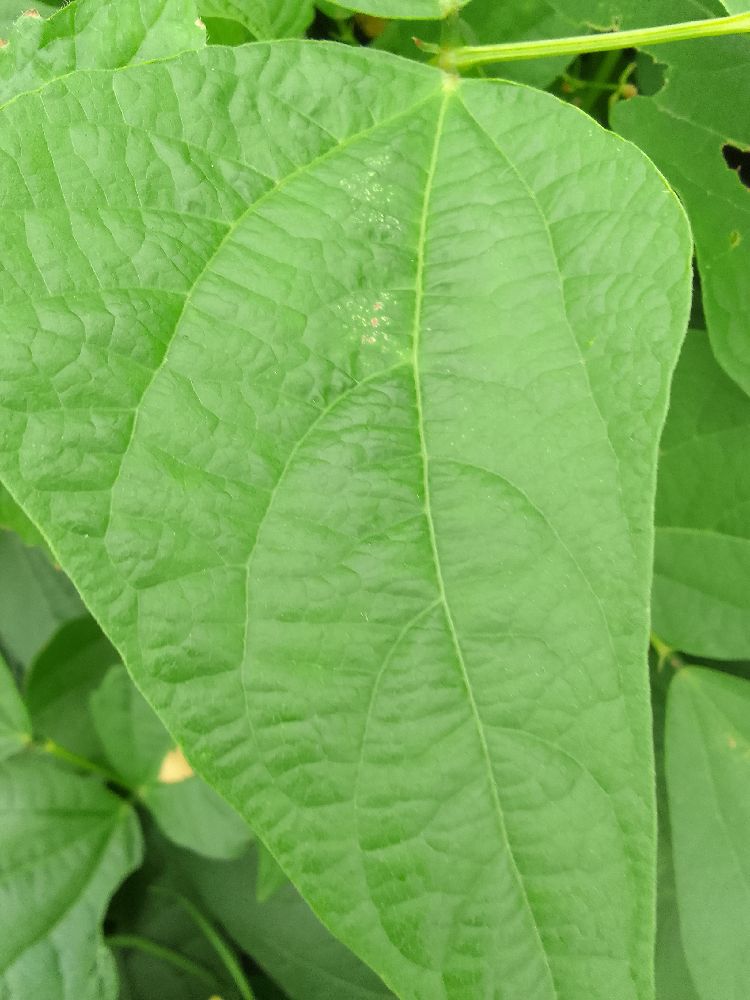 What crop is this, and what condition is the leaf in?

common bean, healthy
